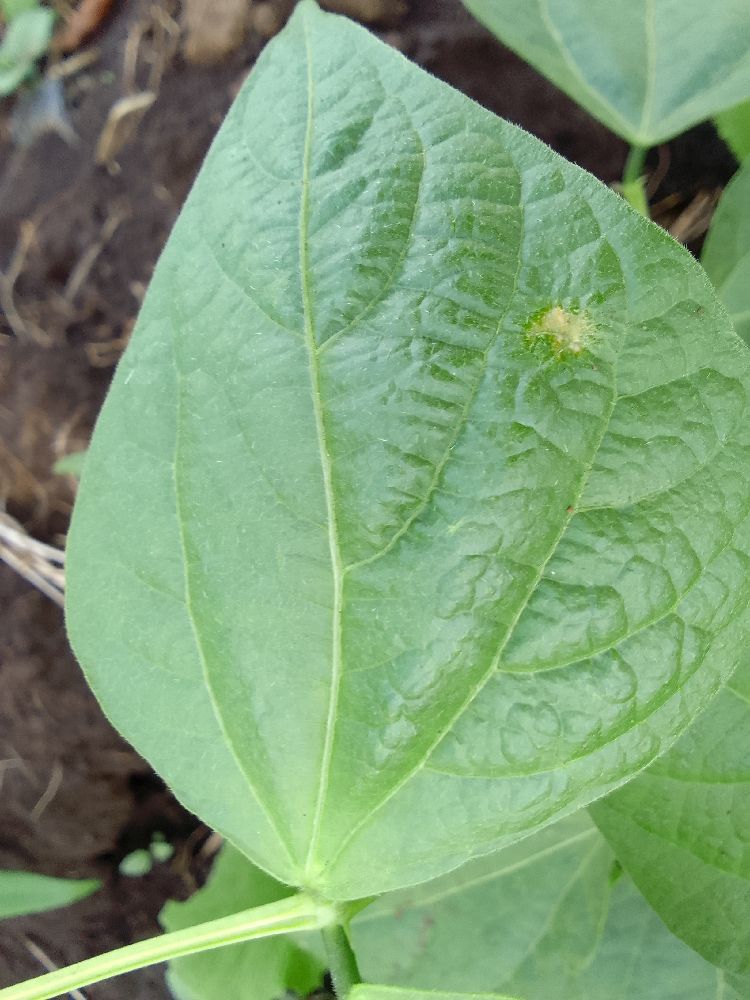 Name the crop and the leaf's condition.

common bean, healthy
